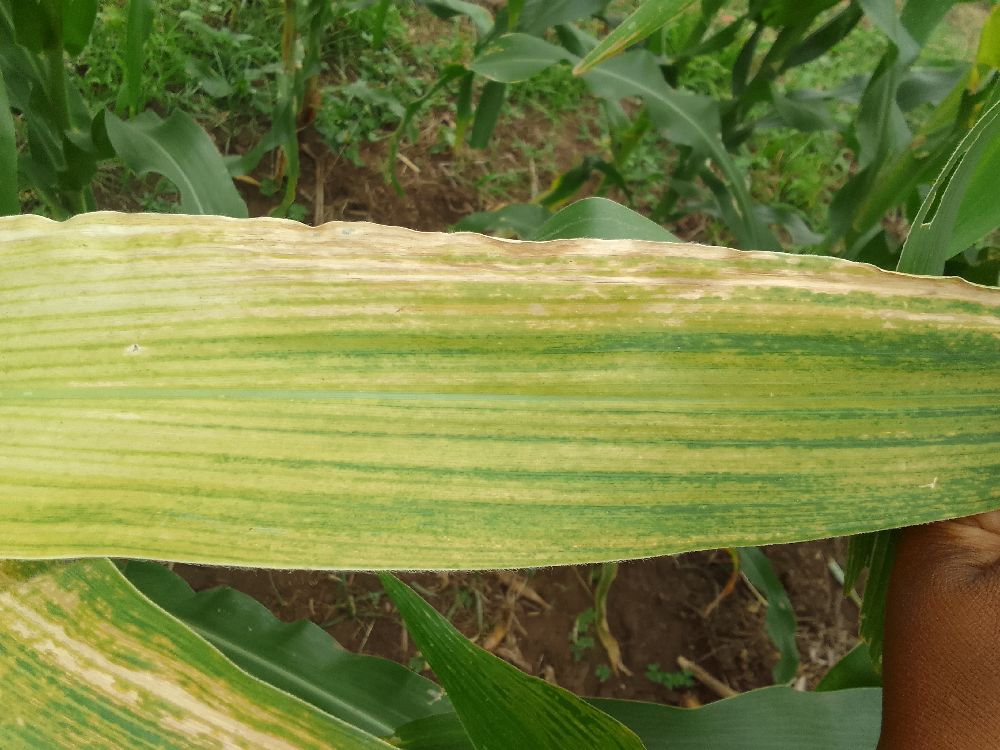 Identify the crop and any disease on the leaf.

maize, maize lethal necrosis
